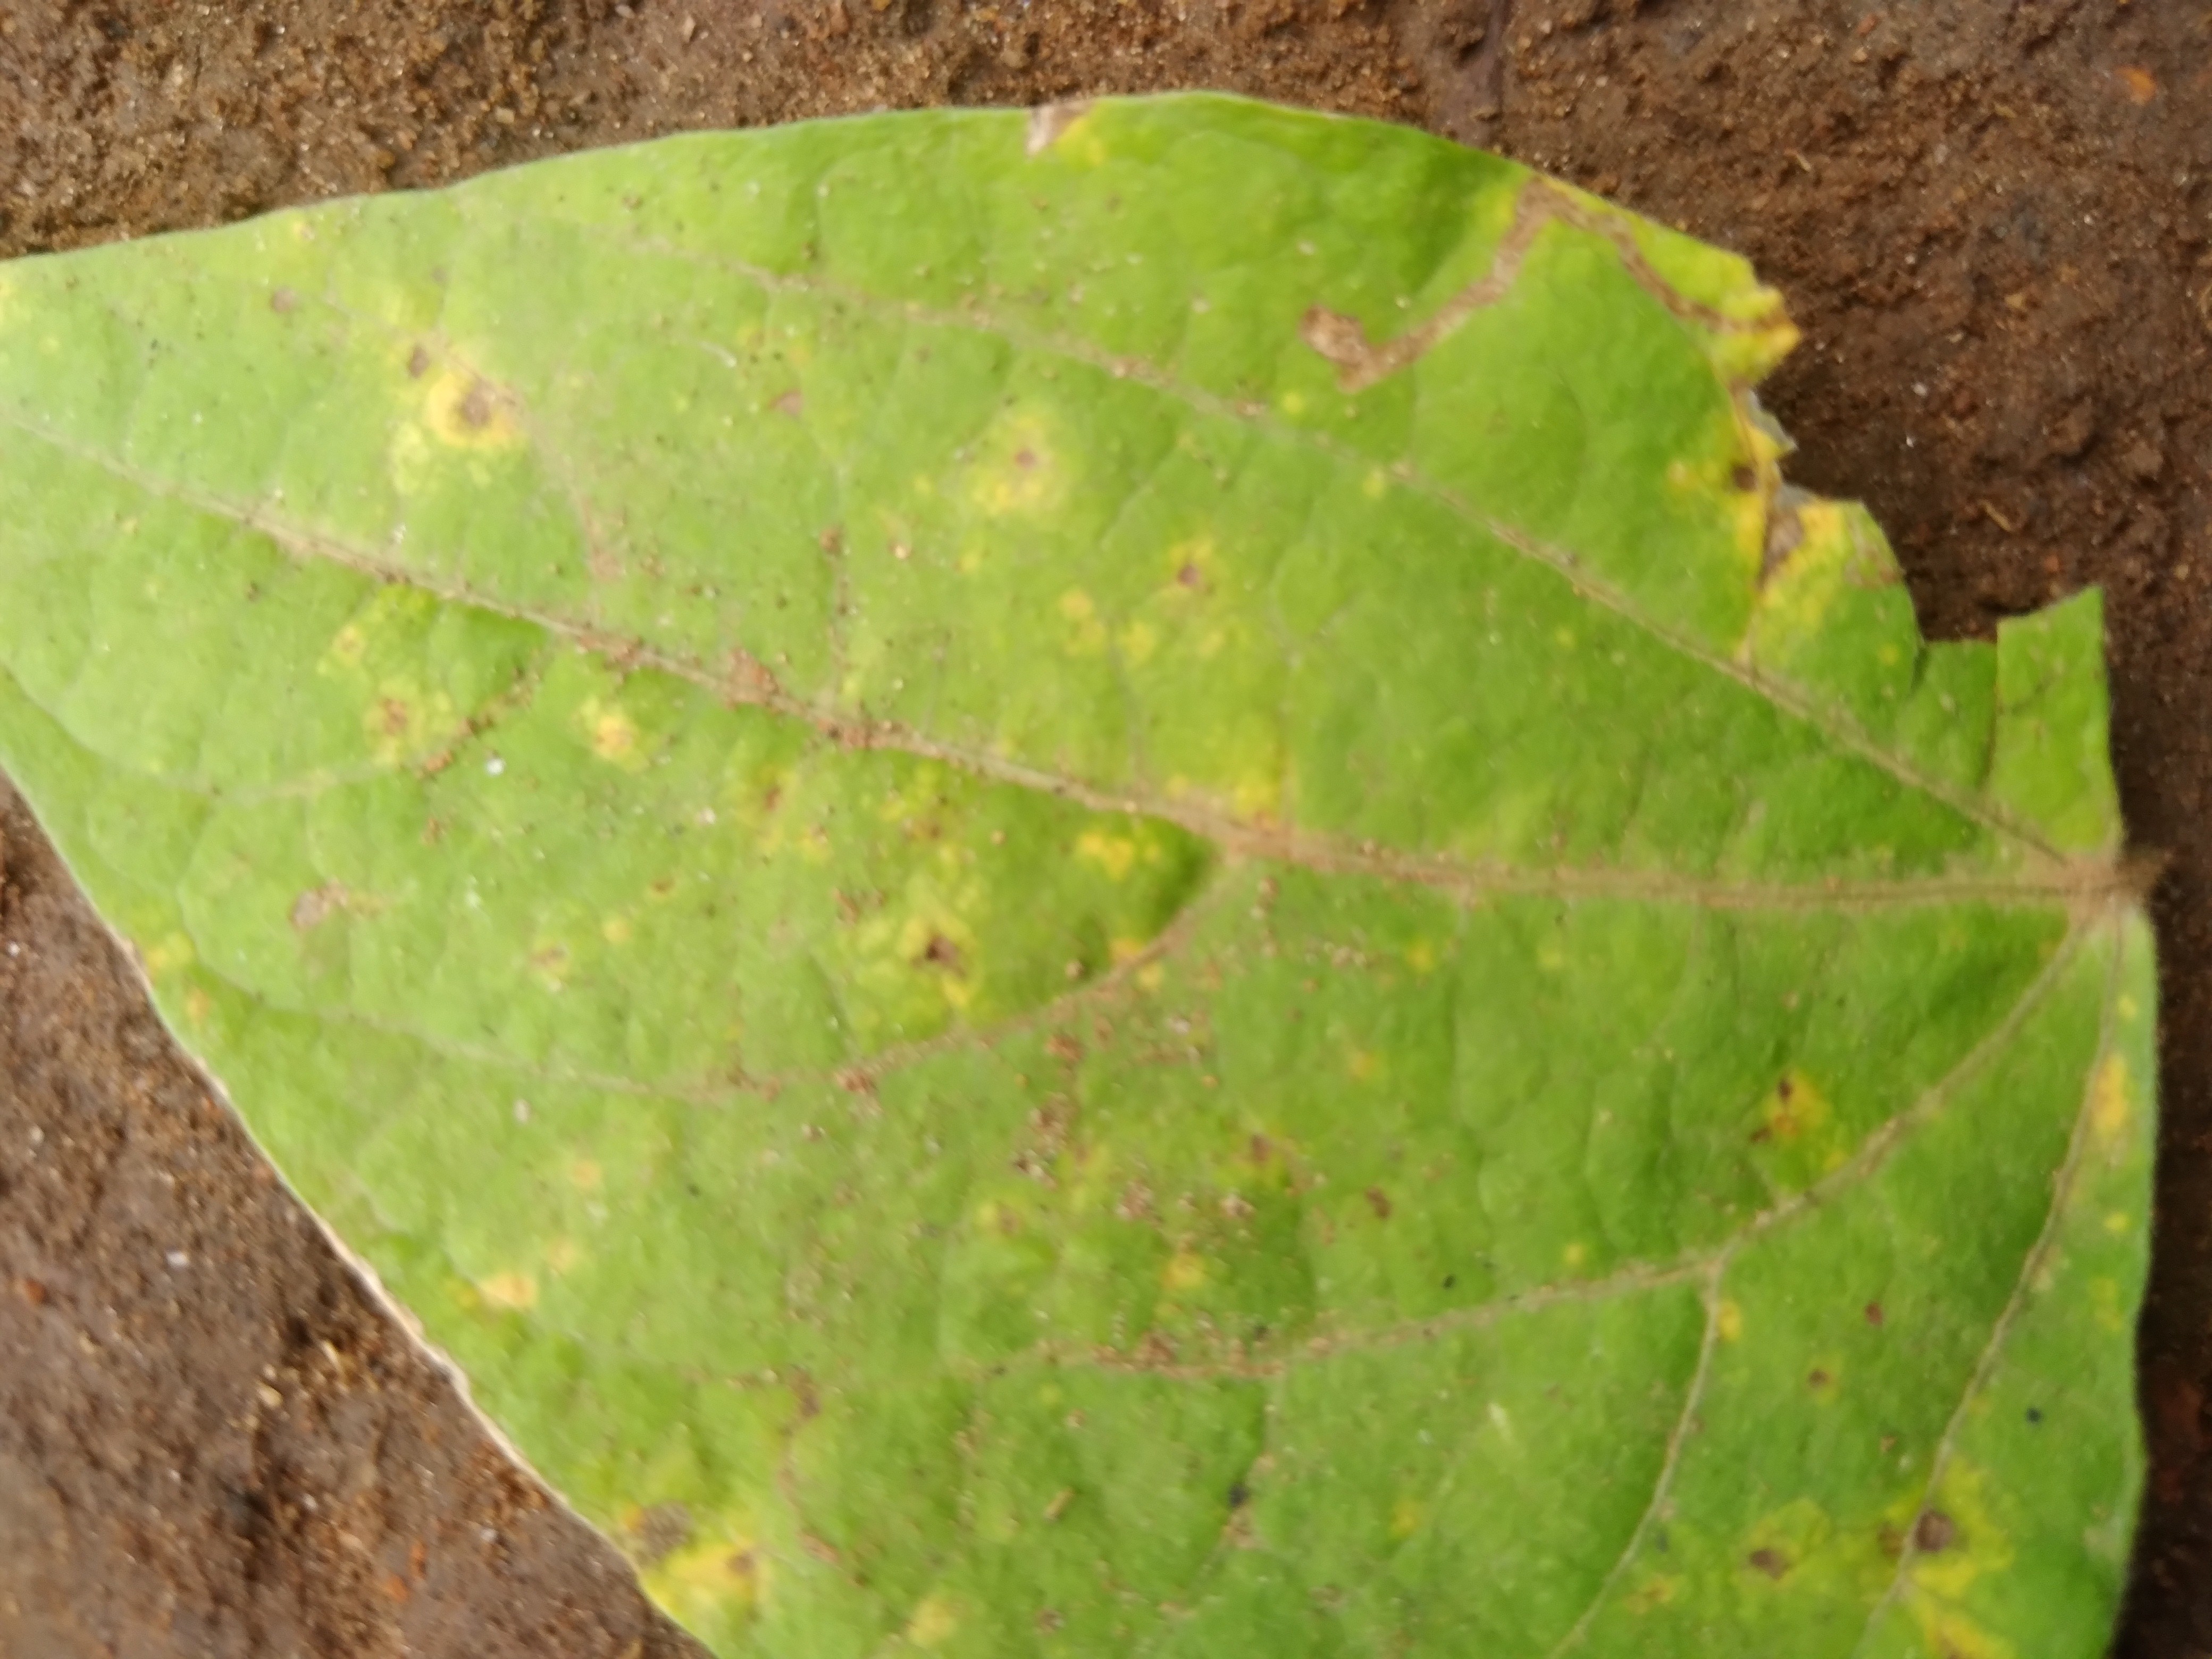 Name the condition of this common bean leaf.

rust
